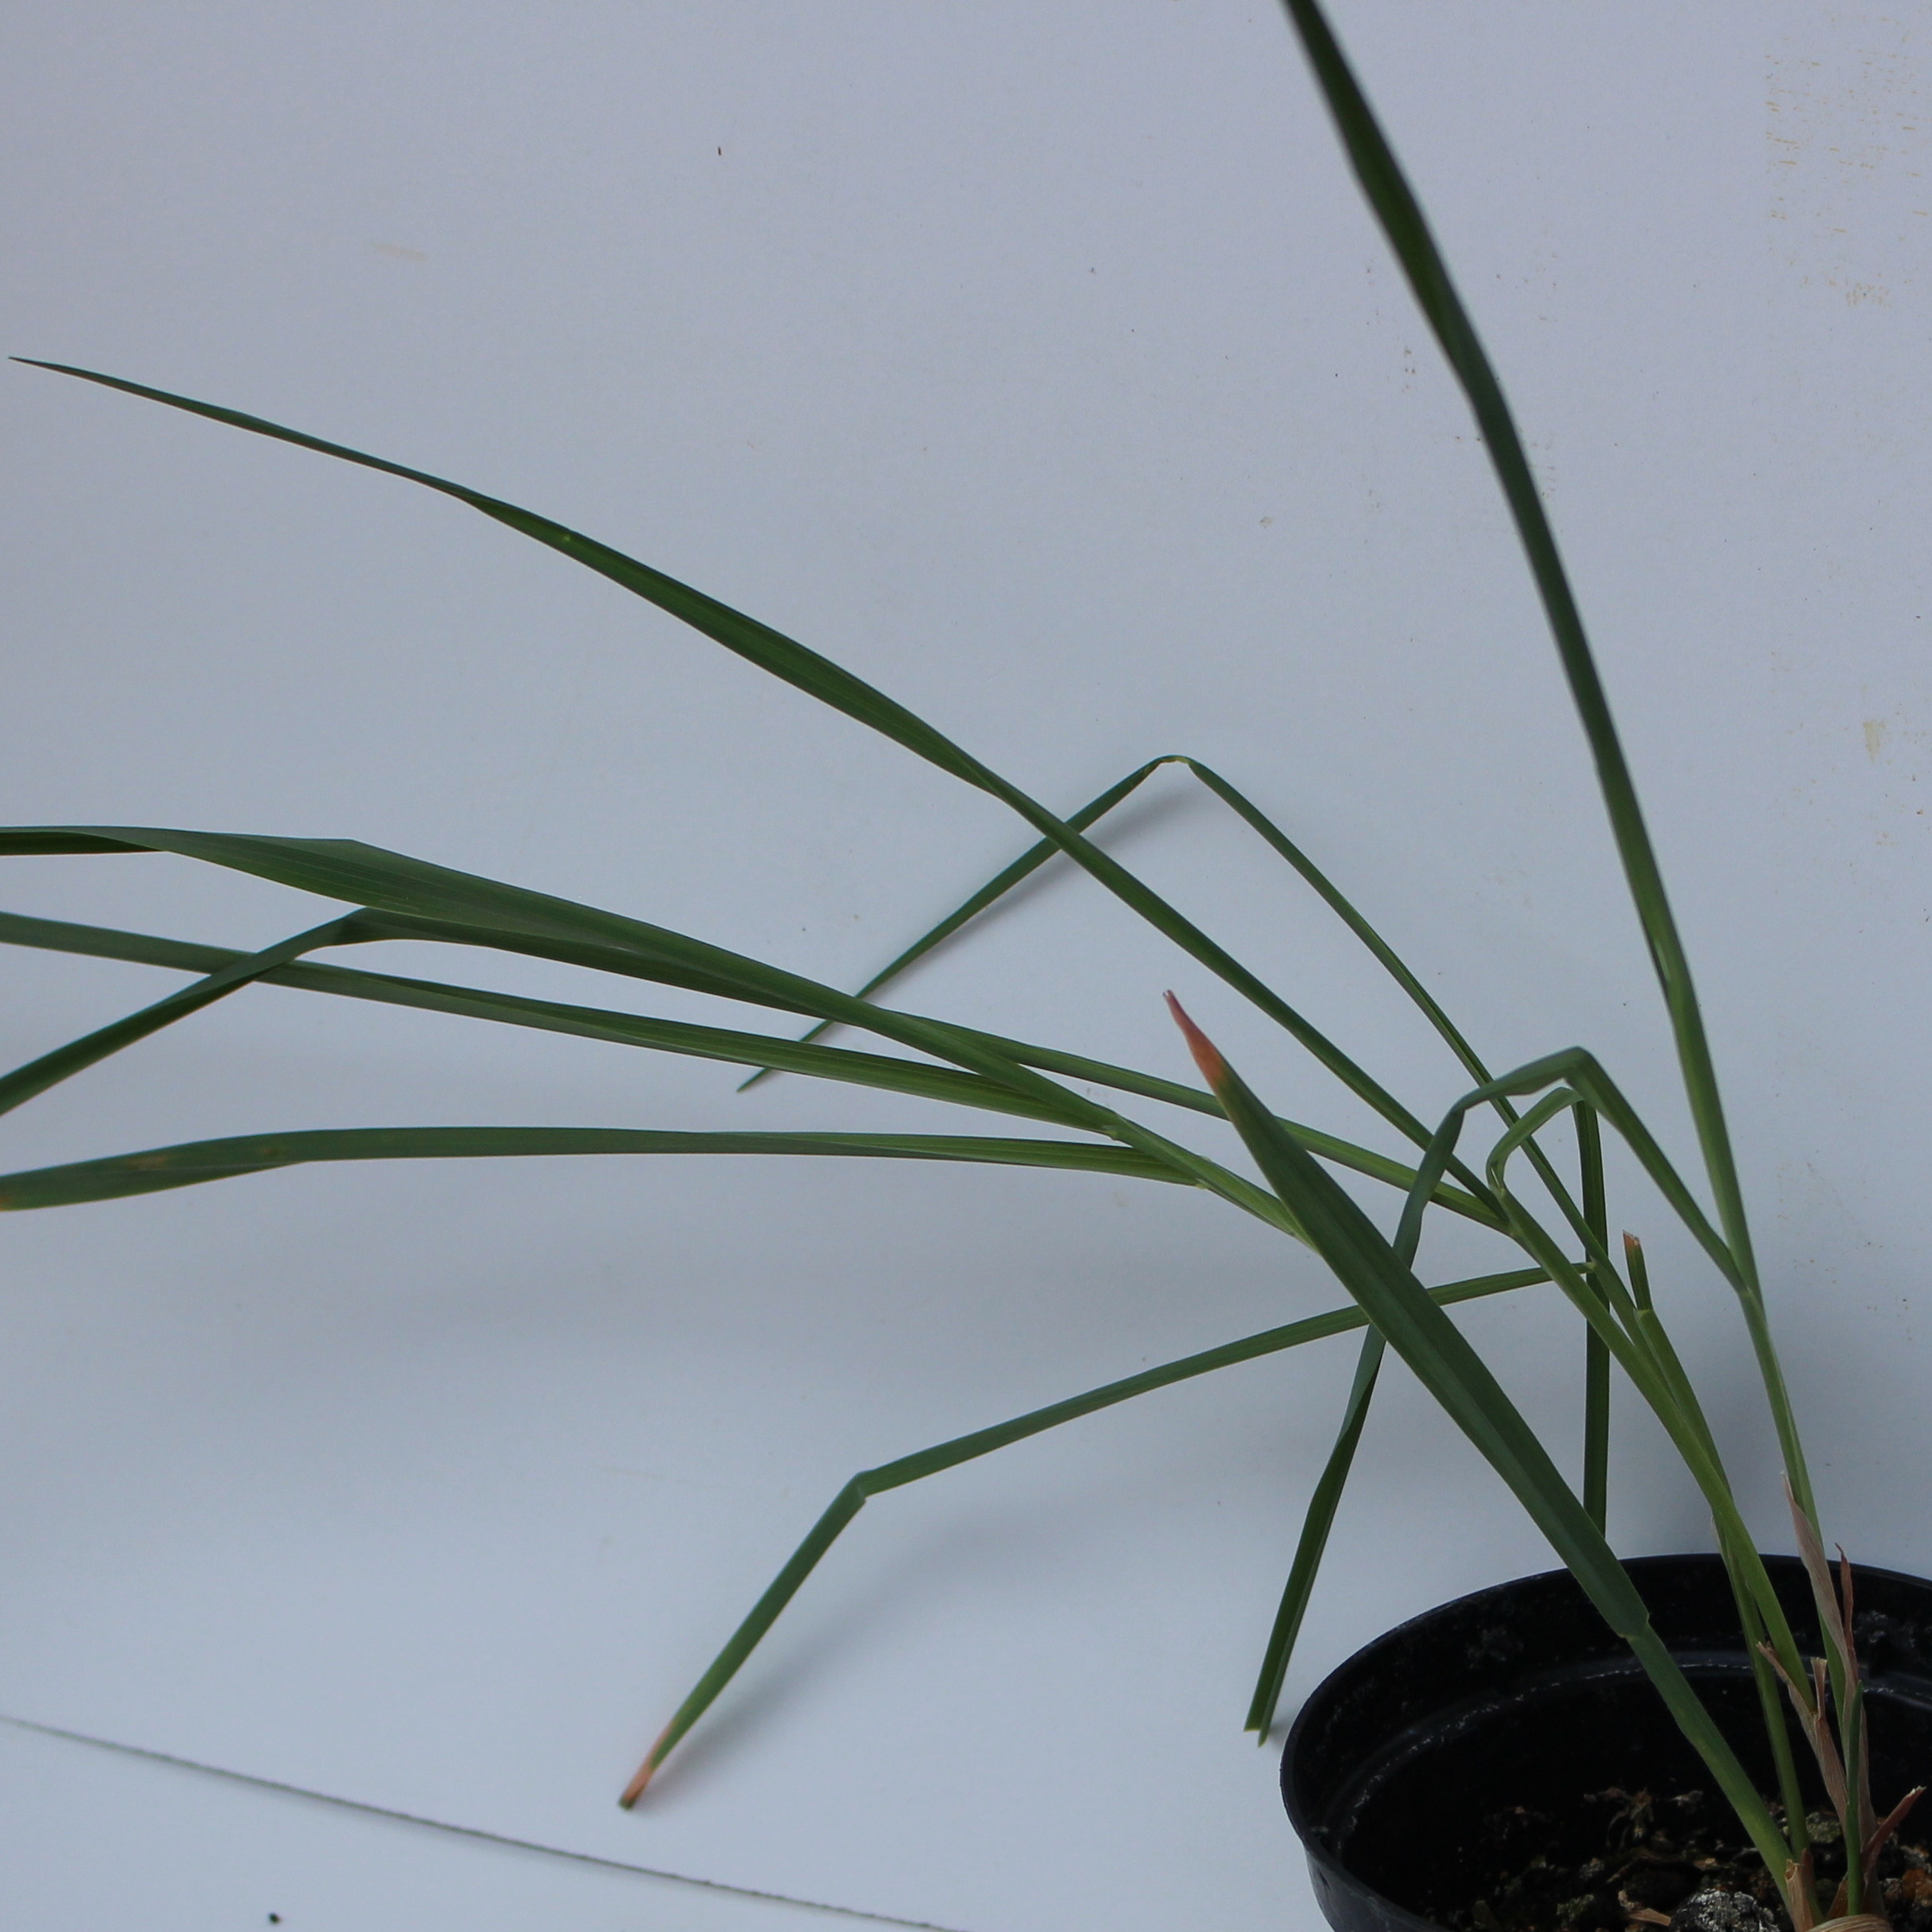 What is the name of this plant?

Avena sterilis
